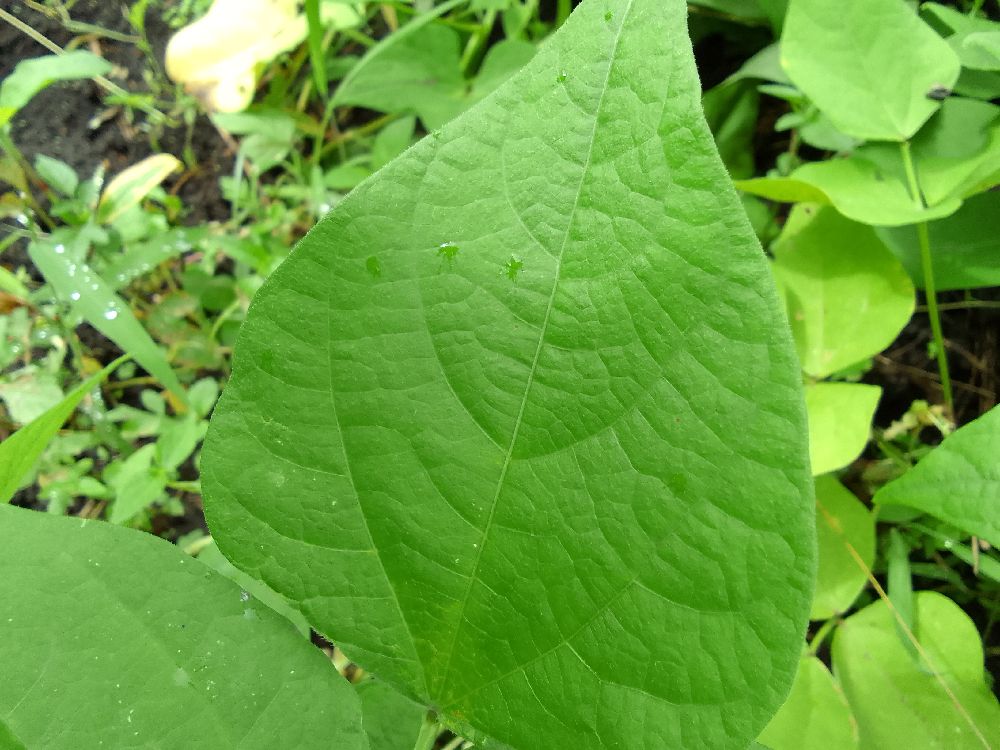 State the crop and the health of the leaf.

common bean, healthy
